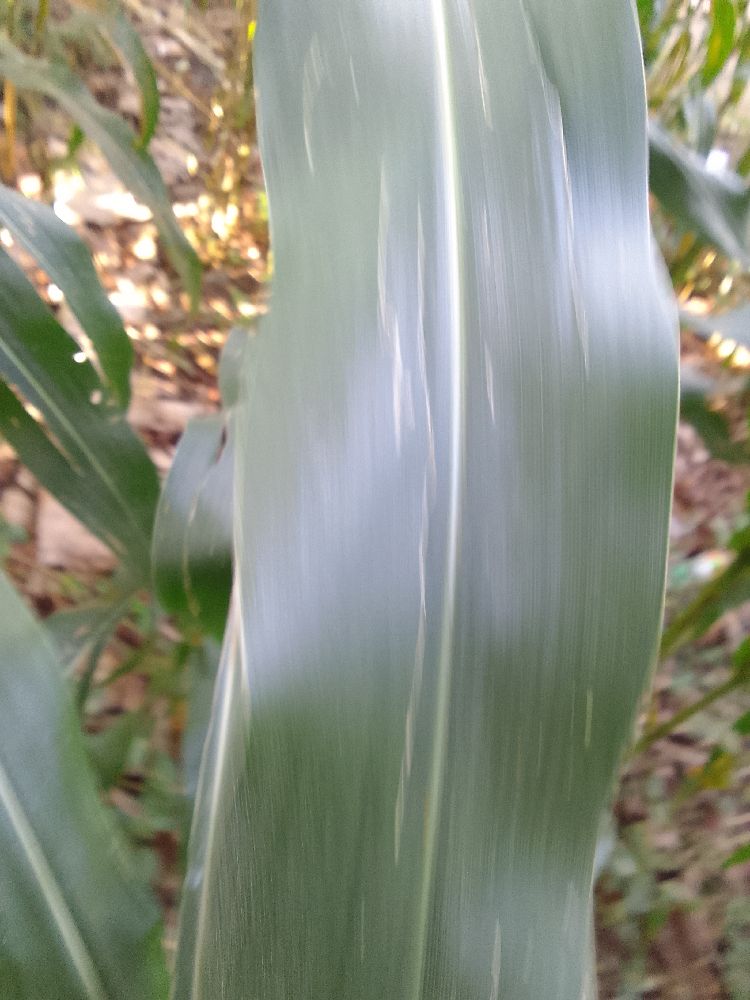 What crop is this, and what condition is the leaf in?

maize, healthy
